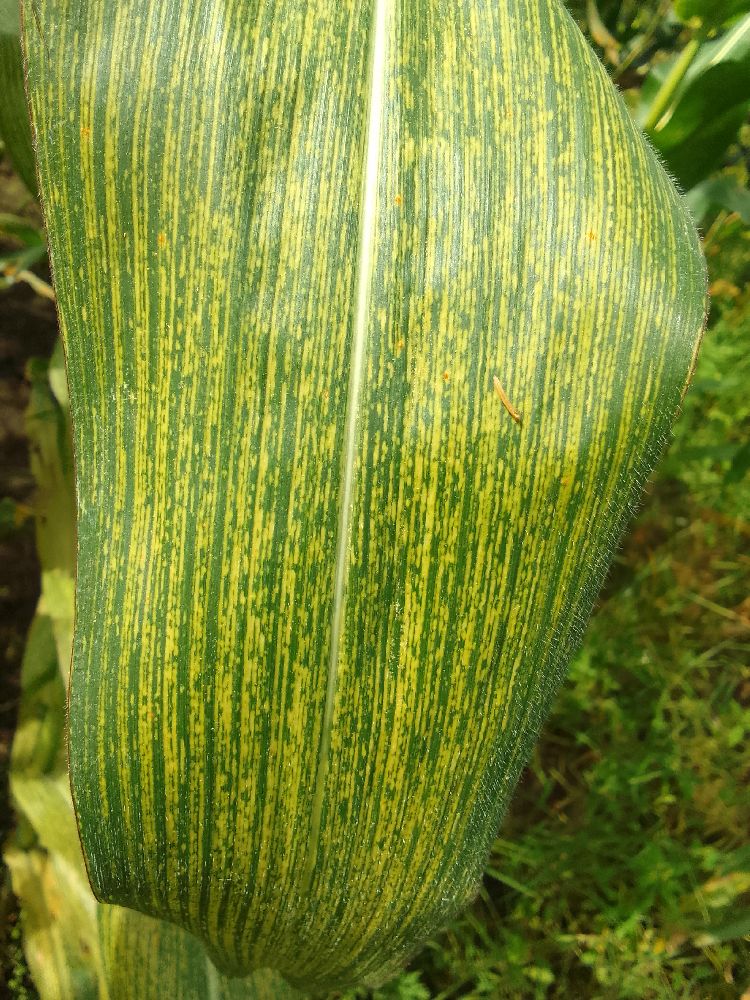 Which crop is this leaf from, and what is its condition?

maize, maize streak virus
